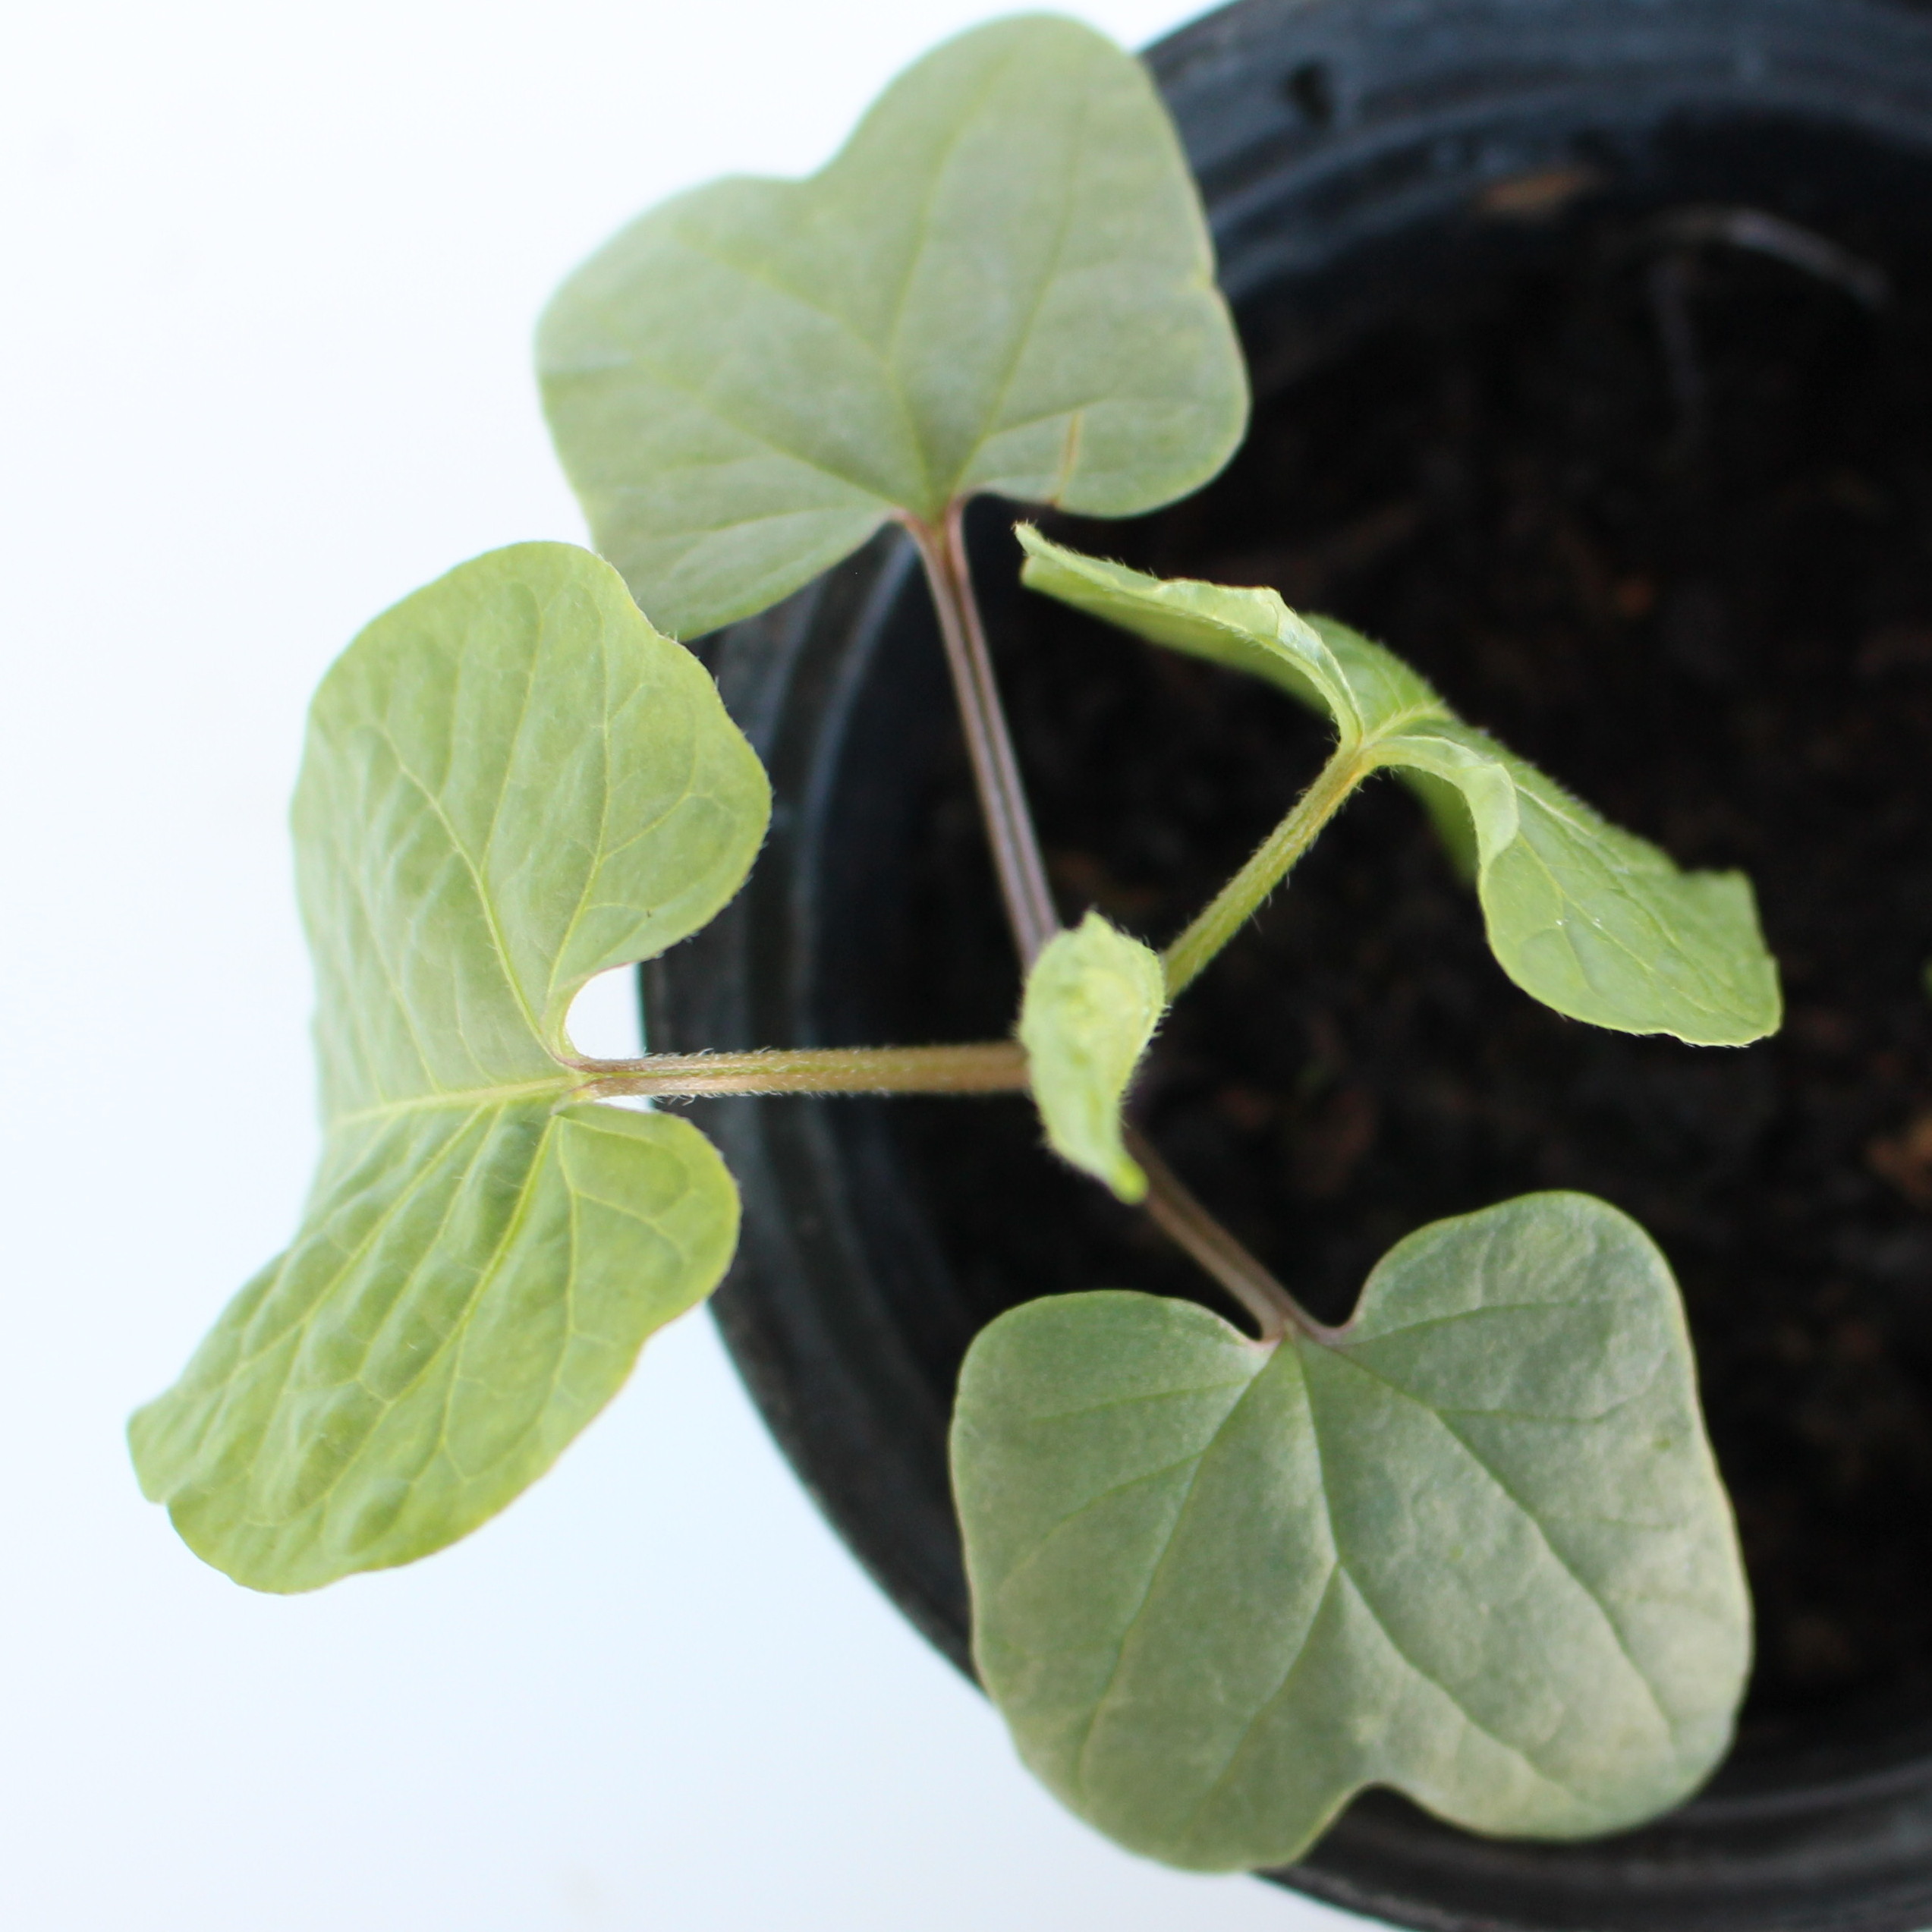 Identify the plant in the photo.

Convolvulus arvensis
